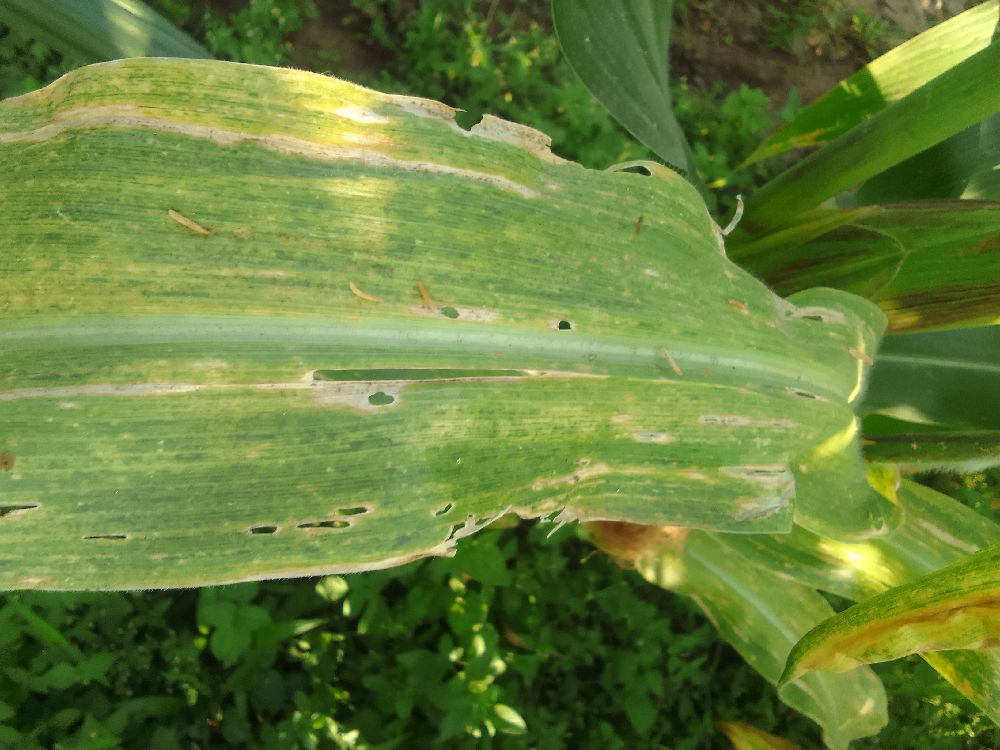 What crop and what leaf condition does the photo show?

maize, maize lethal necrosis
